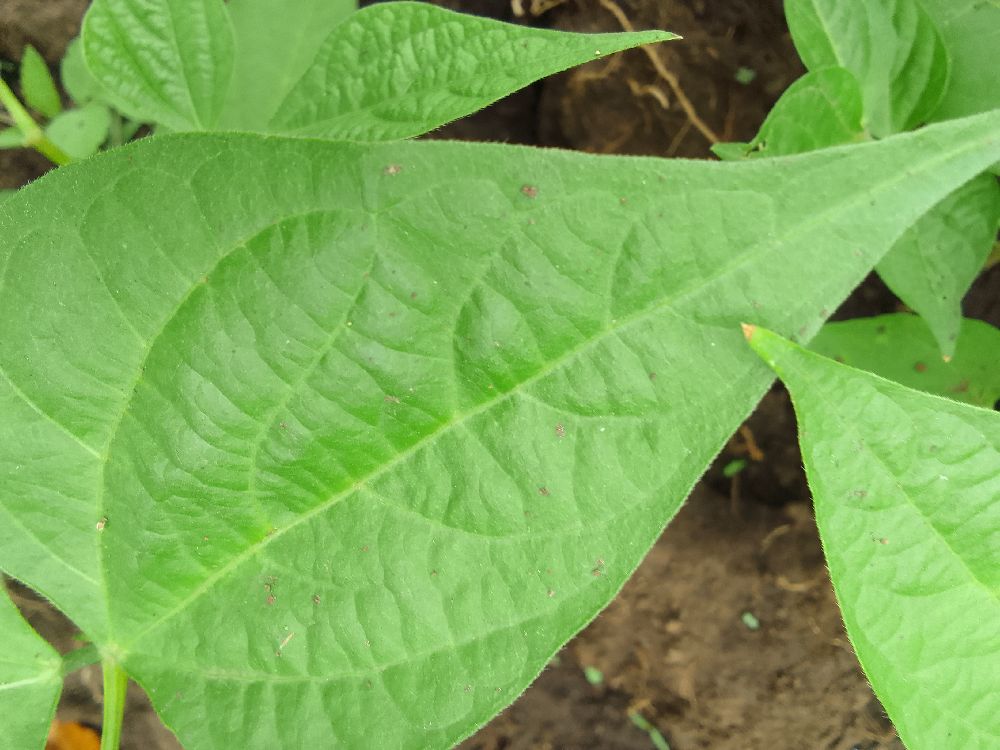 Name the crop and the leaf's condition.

common bean, healthy
